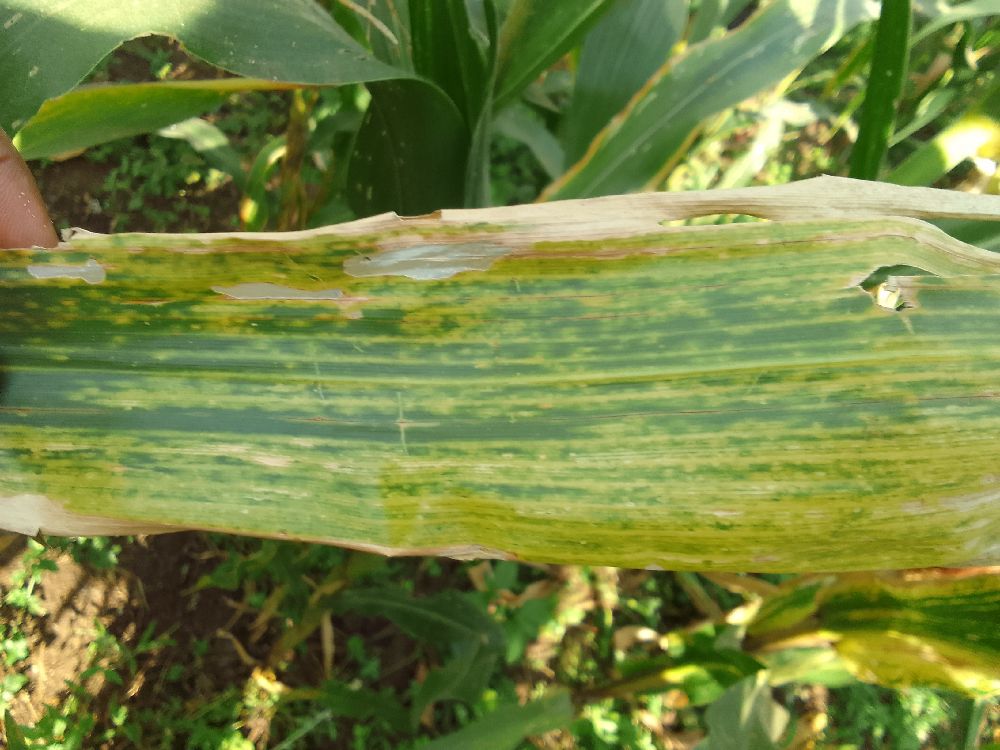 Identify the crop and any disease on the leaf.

maize, maize lethal necrosis
